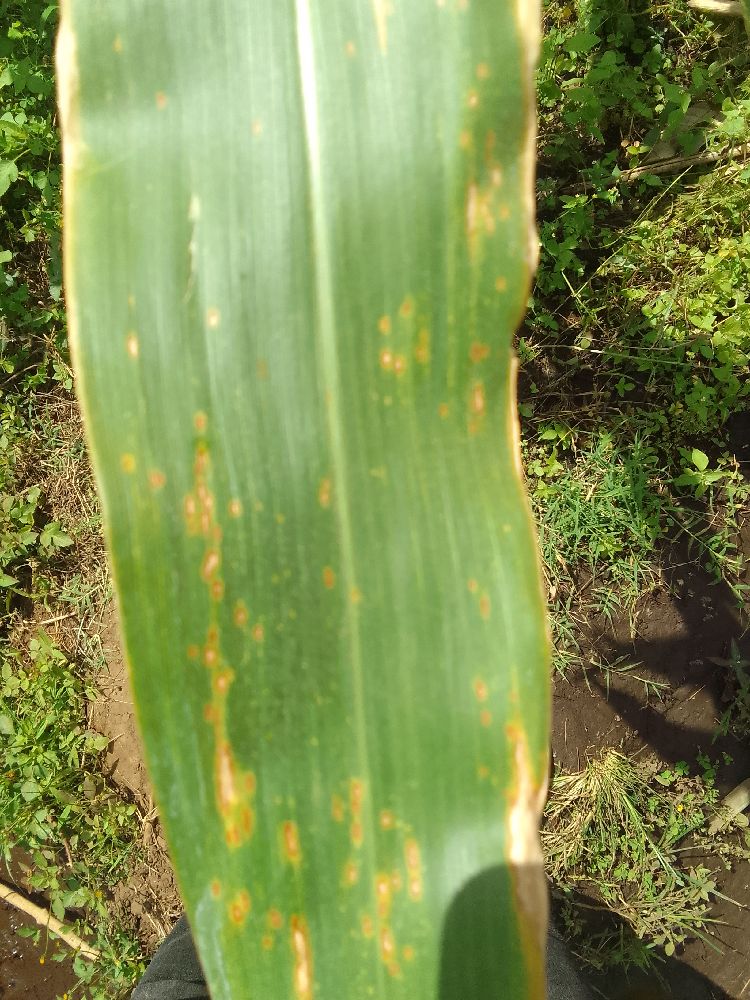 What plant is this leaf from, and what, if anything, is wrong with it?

maize, maize lethal necrosis
